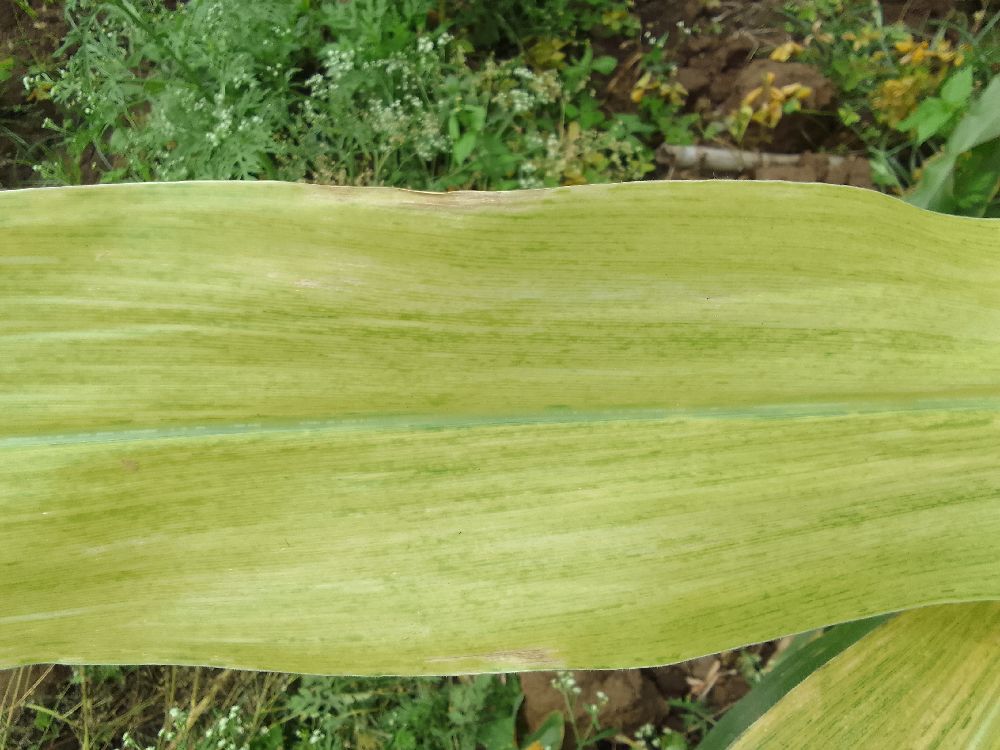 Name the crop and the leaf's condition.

maize, maize lethal necrosis
